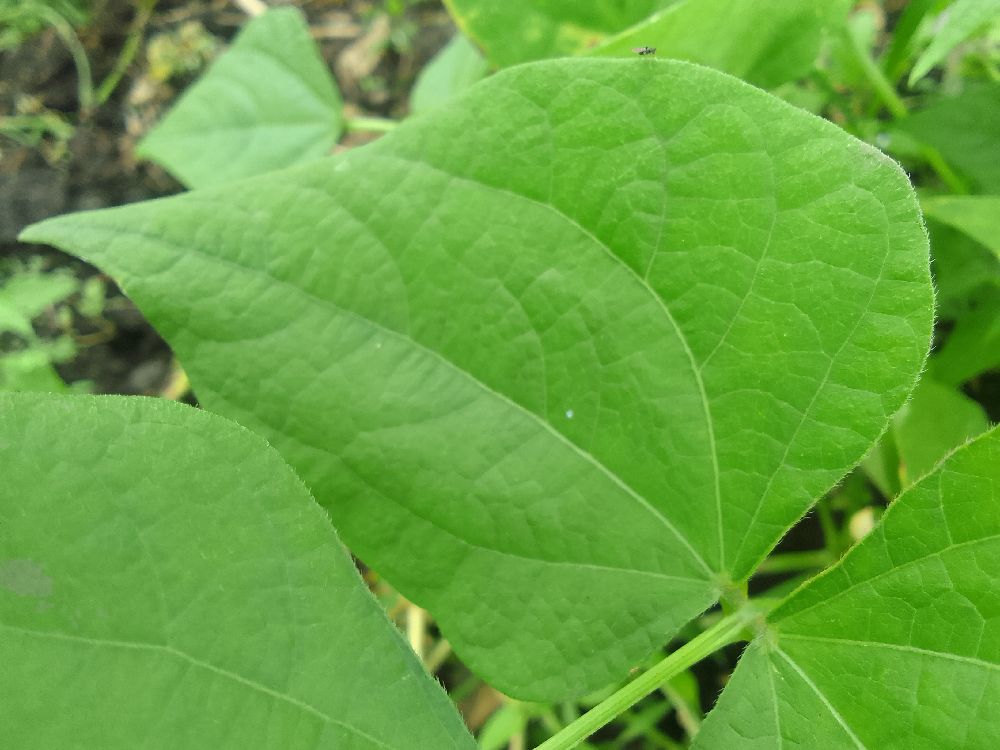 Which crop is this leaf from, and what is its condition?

common bean, healthy
